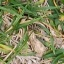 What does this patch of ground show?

grass
